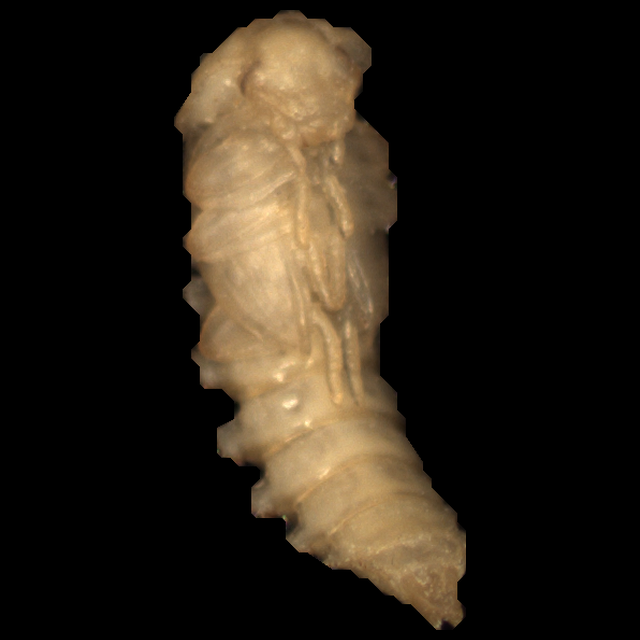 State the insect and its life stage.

mealworm pupa
